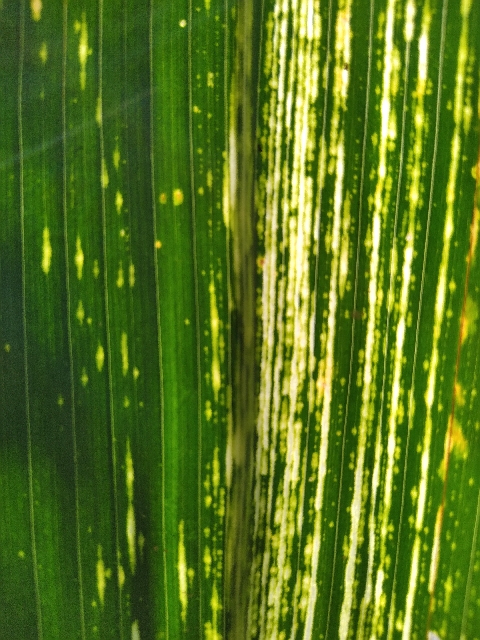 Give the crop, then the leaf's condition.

maize, maize streak virus
